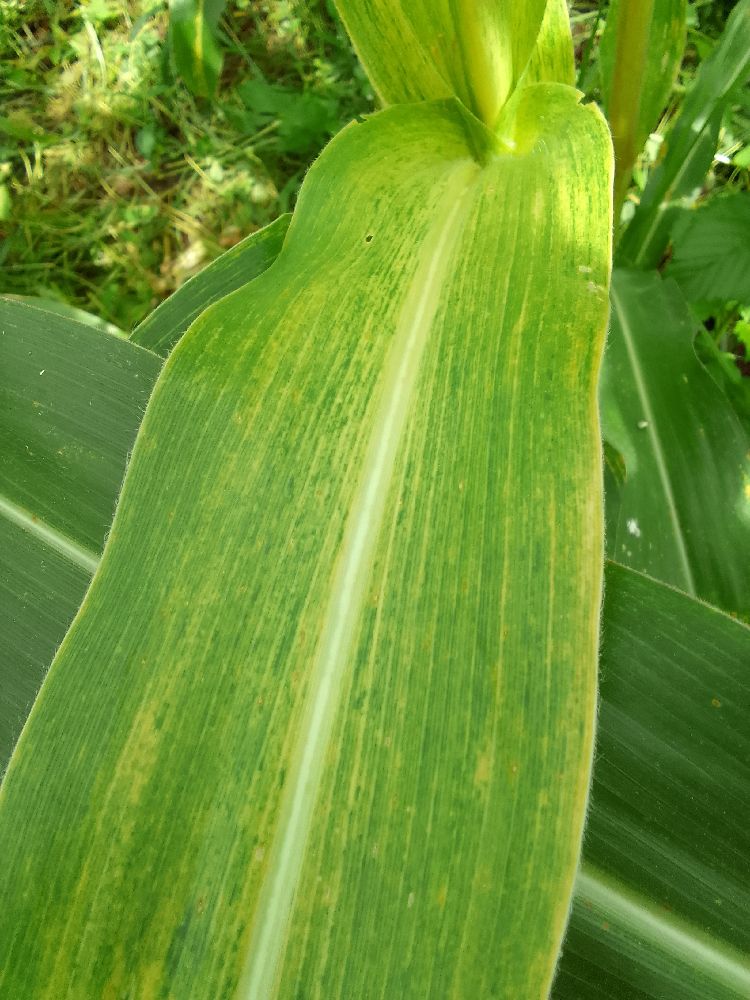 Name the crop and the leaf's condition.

maize, maize lethal necrosis
